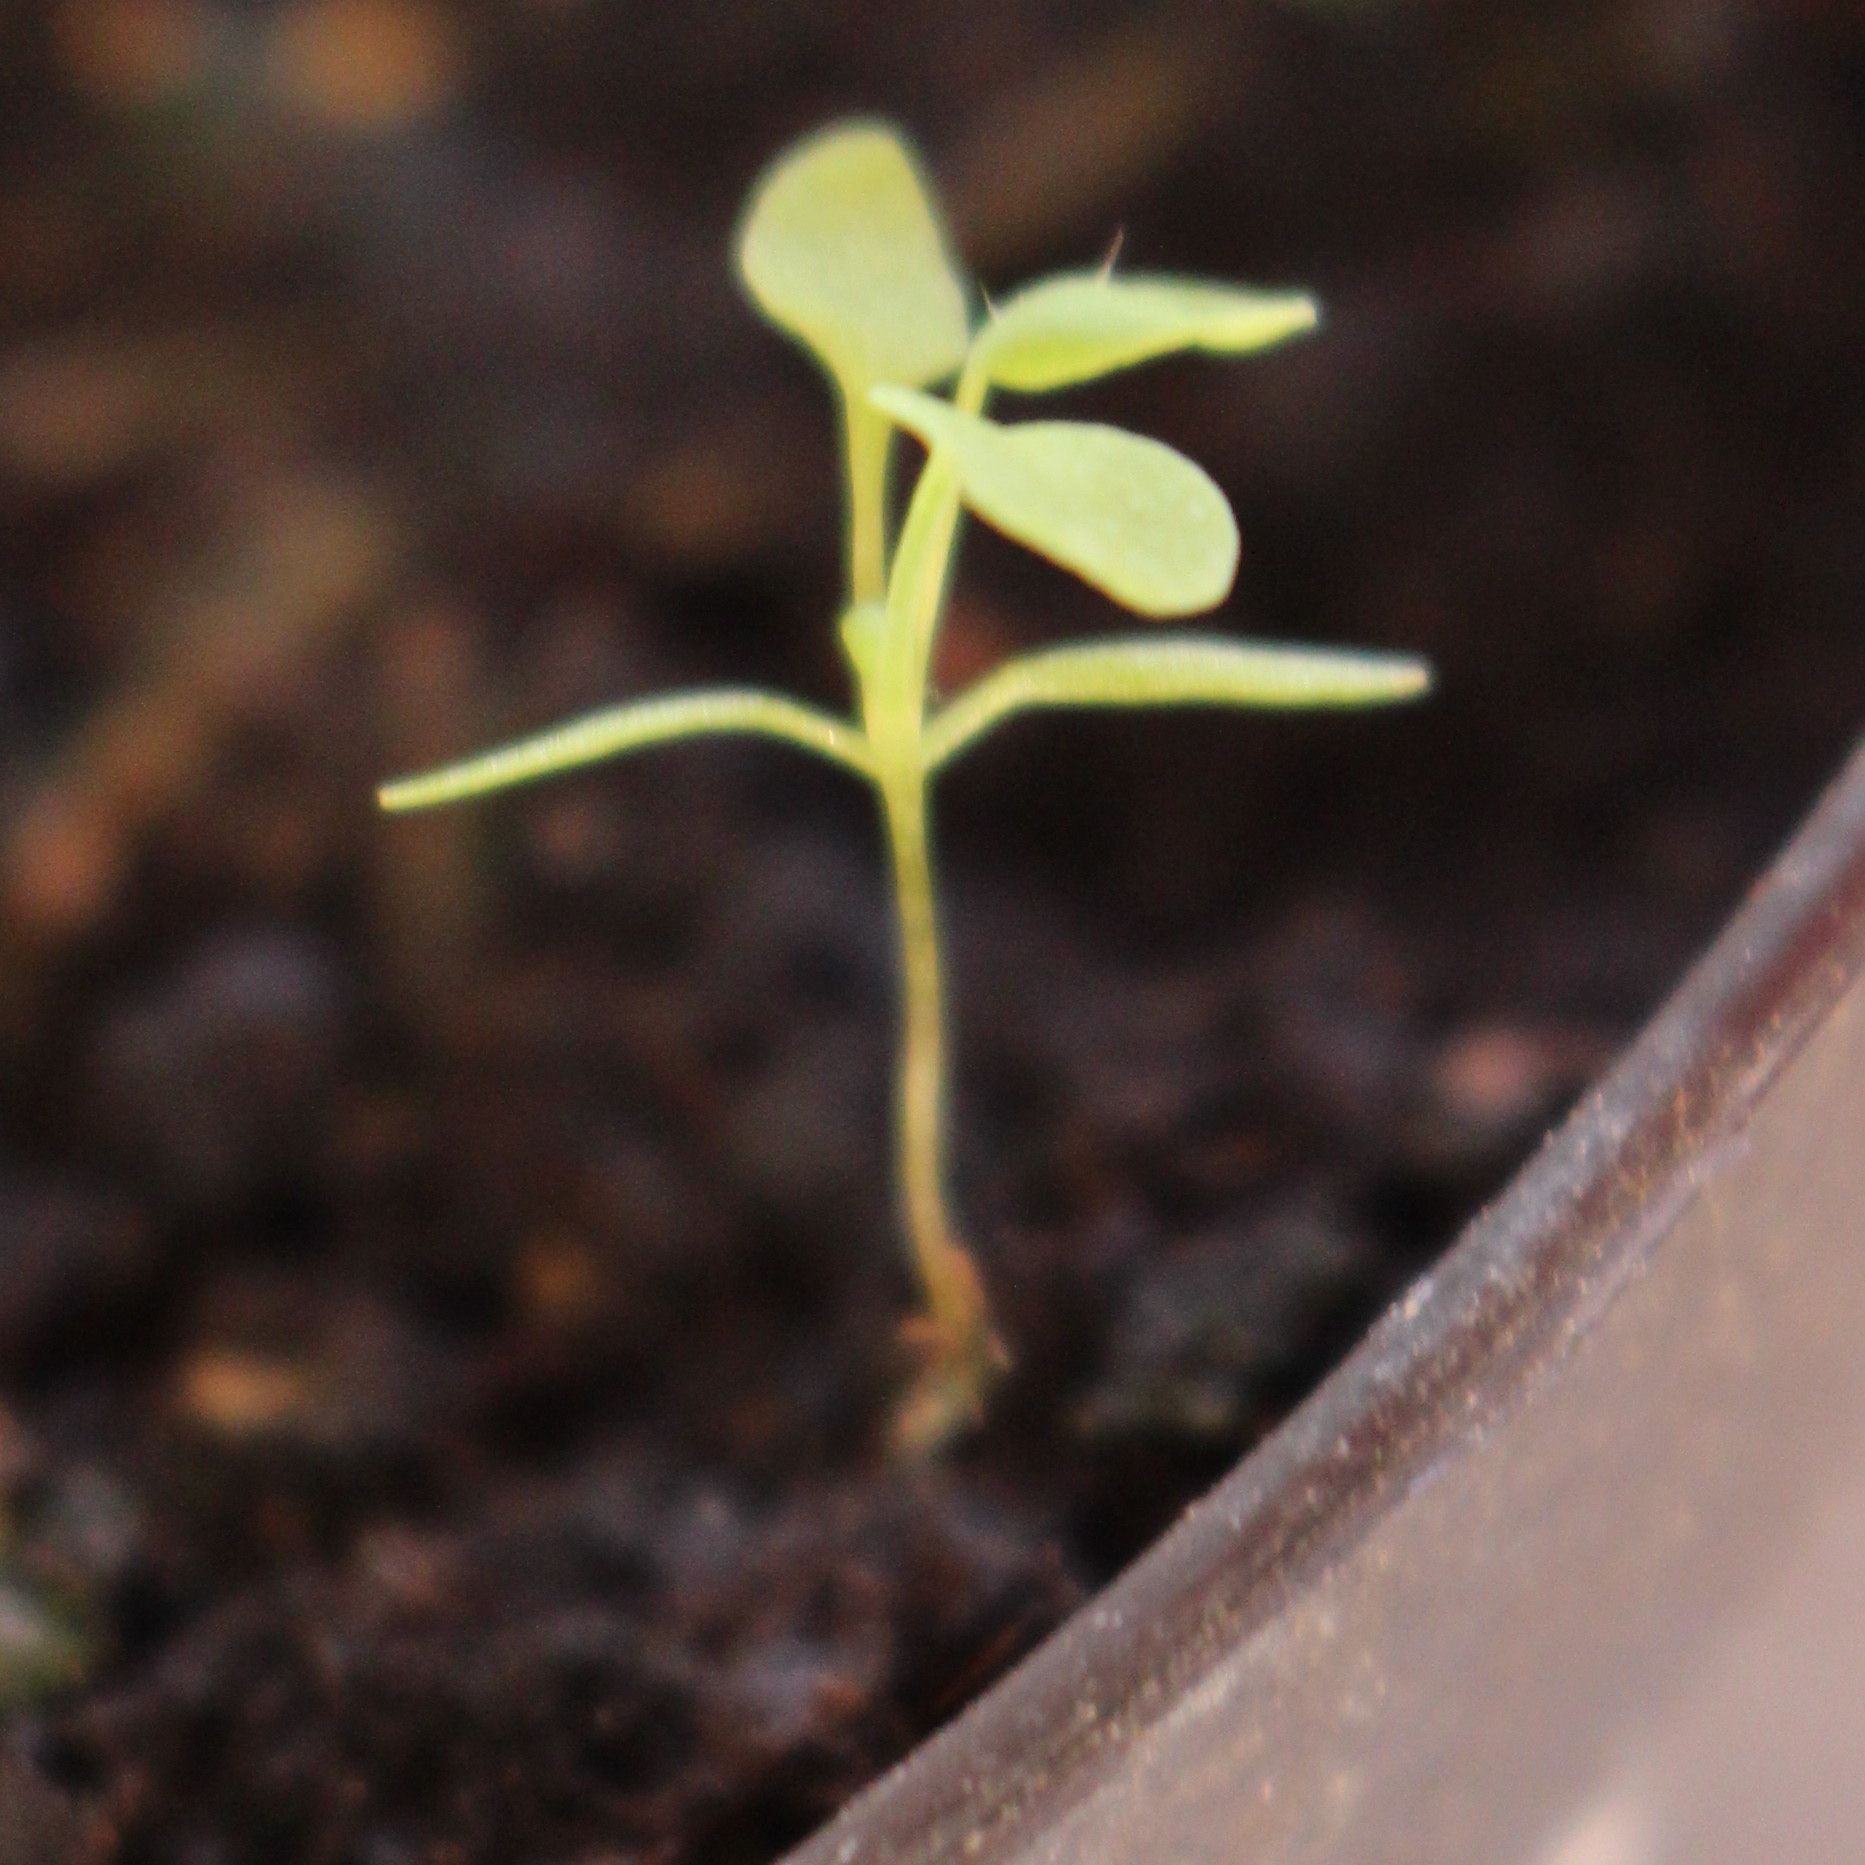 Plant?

Papaver rhoeas
